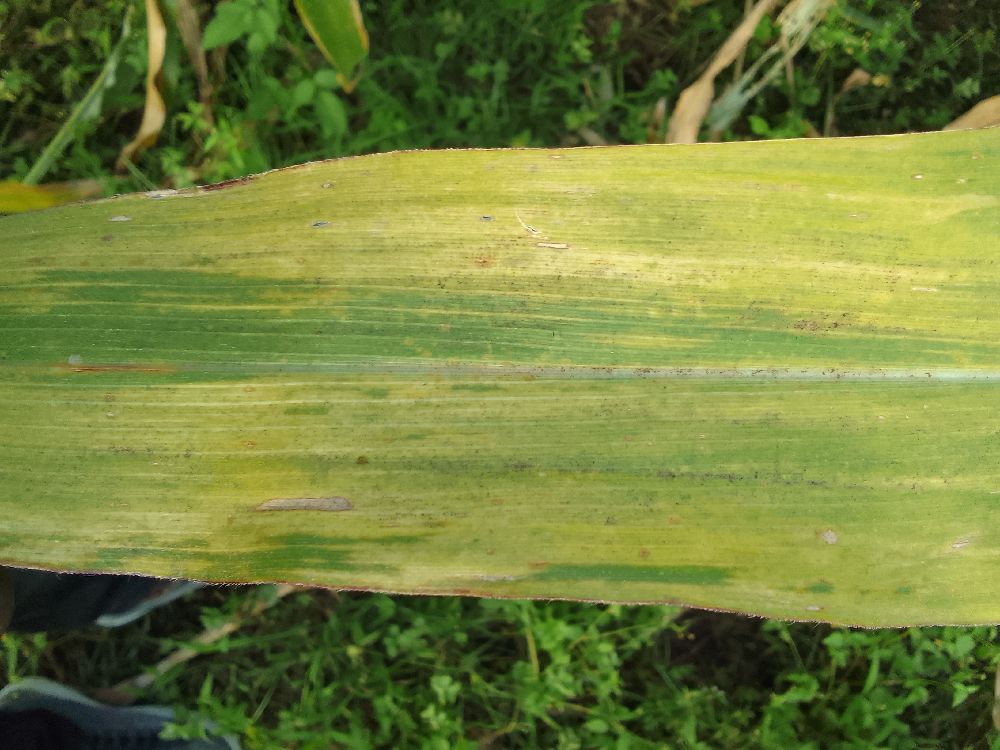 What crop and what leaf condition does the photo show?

maize, maize lethal necrosis
